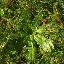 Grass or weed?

structured weed
